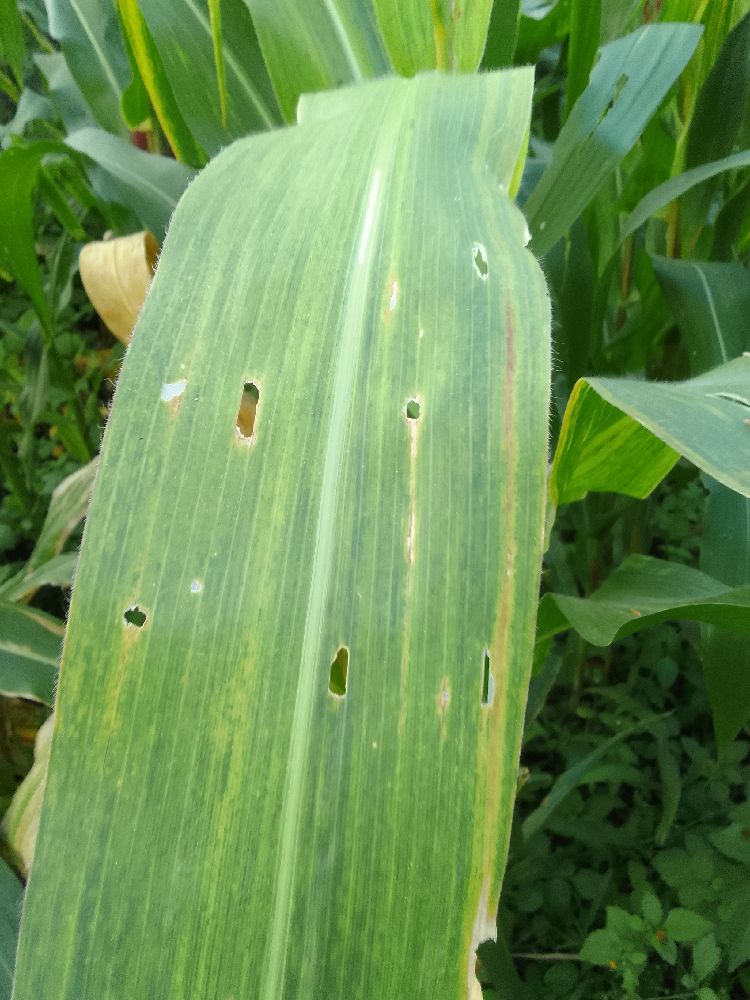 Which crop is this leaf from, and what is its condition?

maize, maize lethal necrosis
